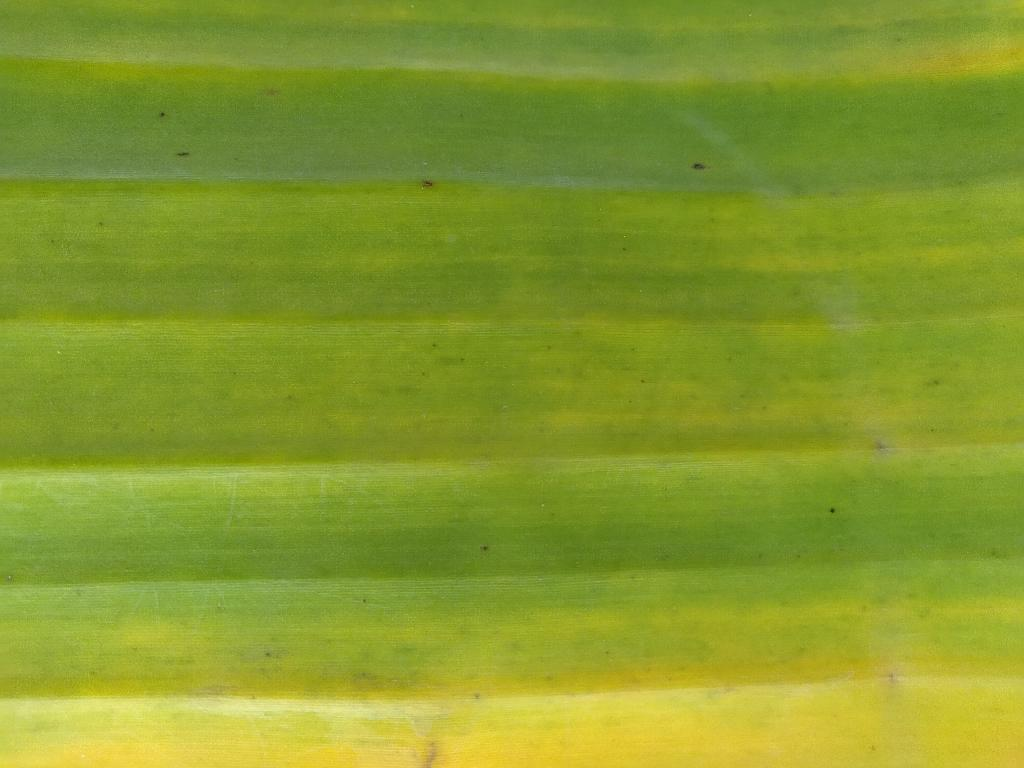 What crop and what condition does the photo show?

banana, fusarium wilt race 1
